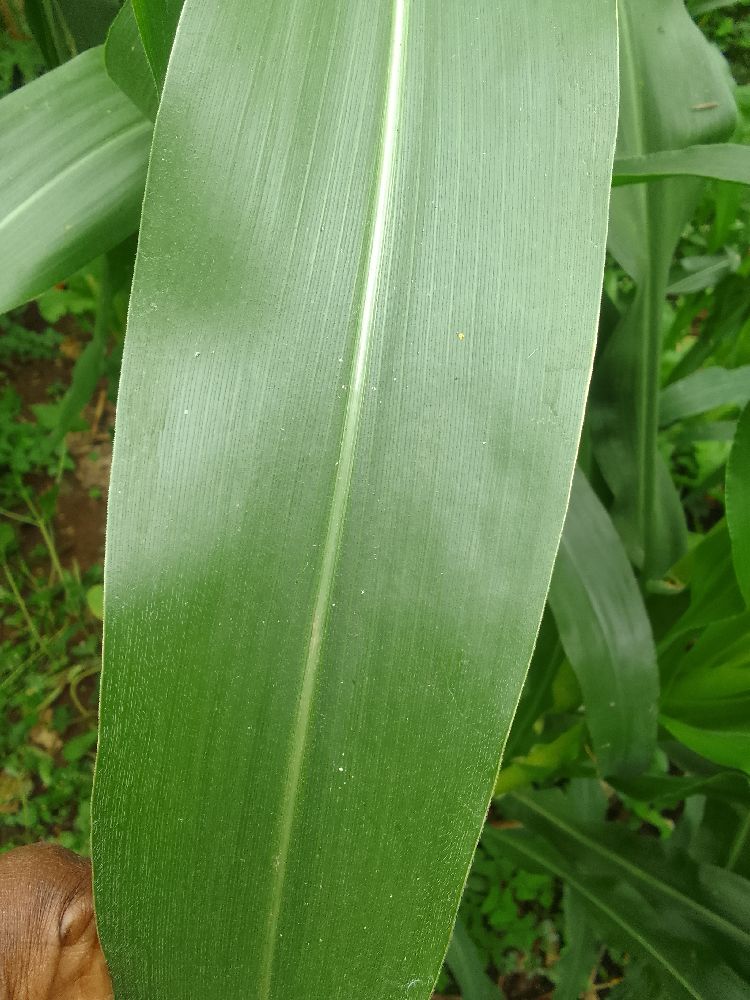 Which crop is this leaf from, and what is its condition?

maize, healthy
